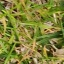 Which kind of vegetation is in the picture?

grass
